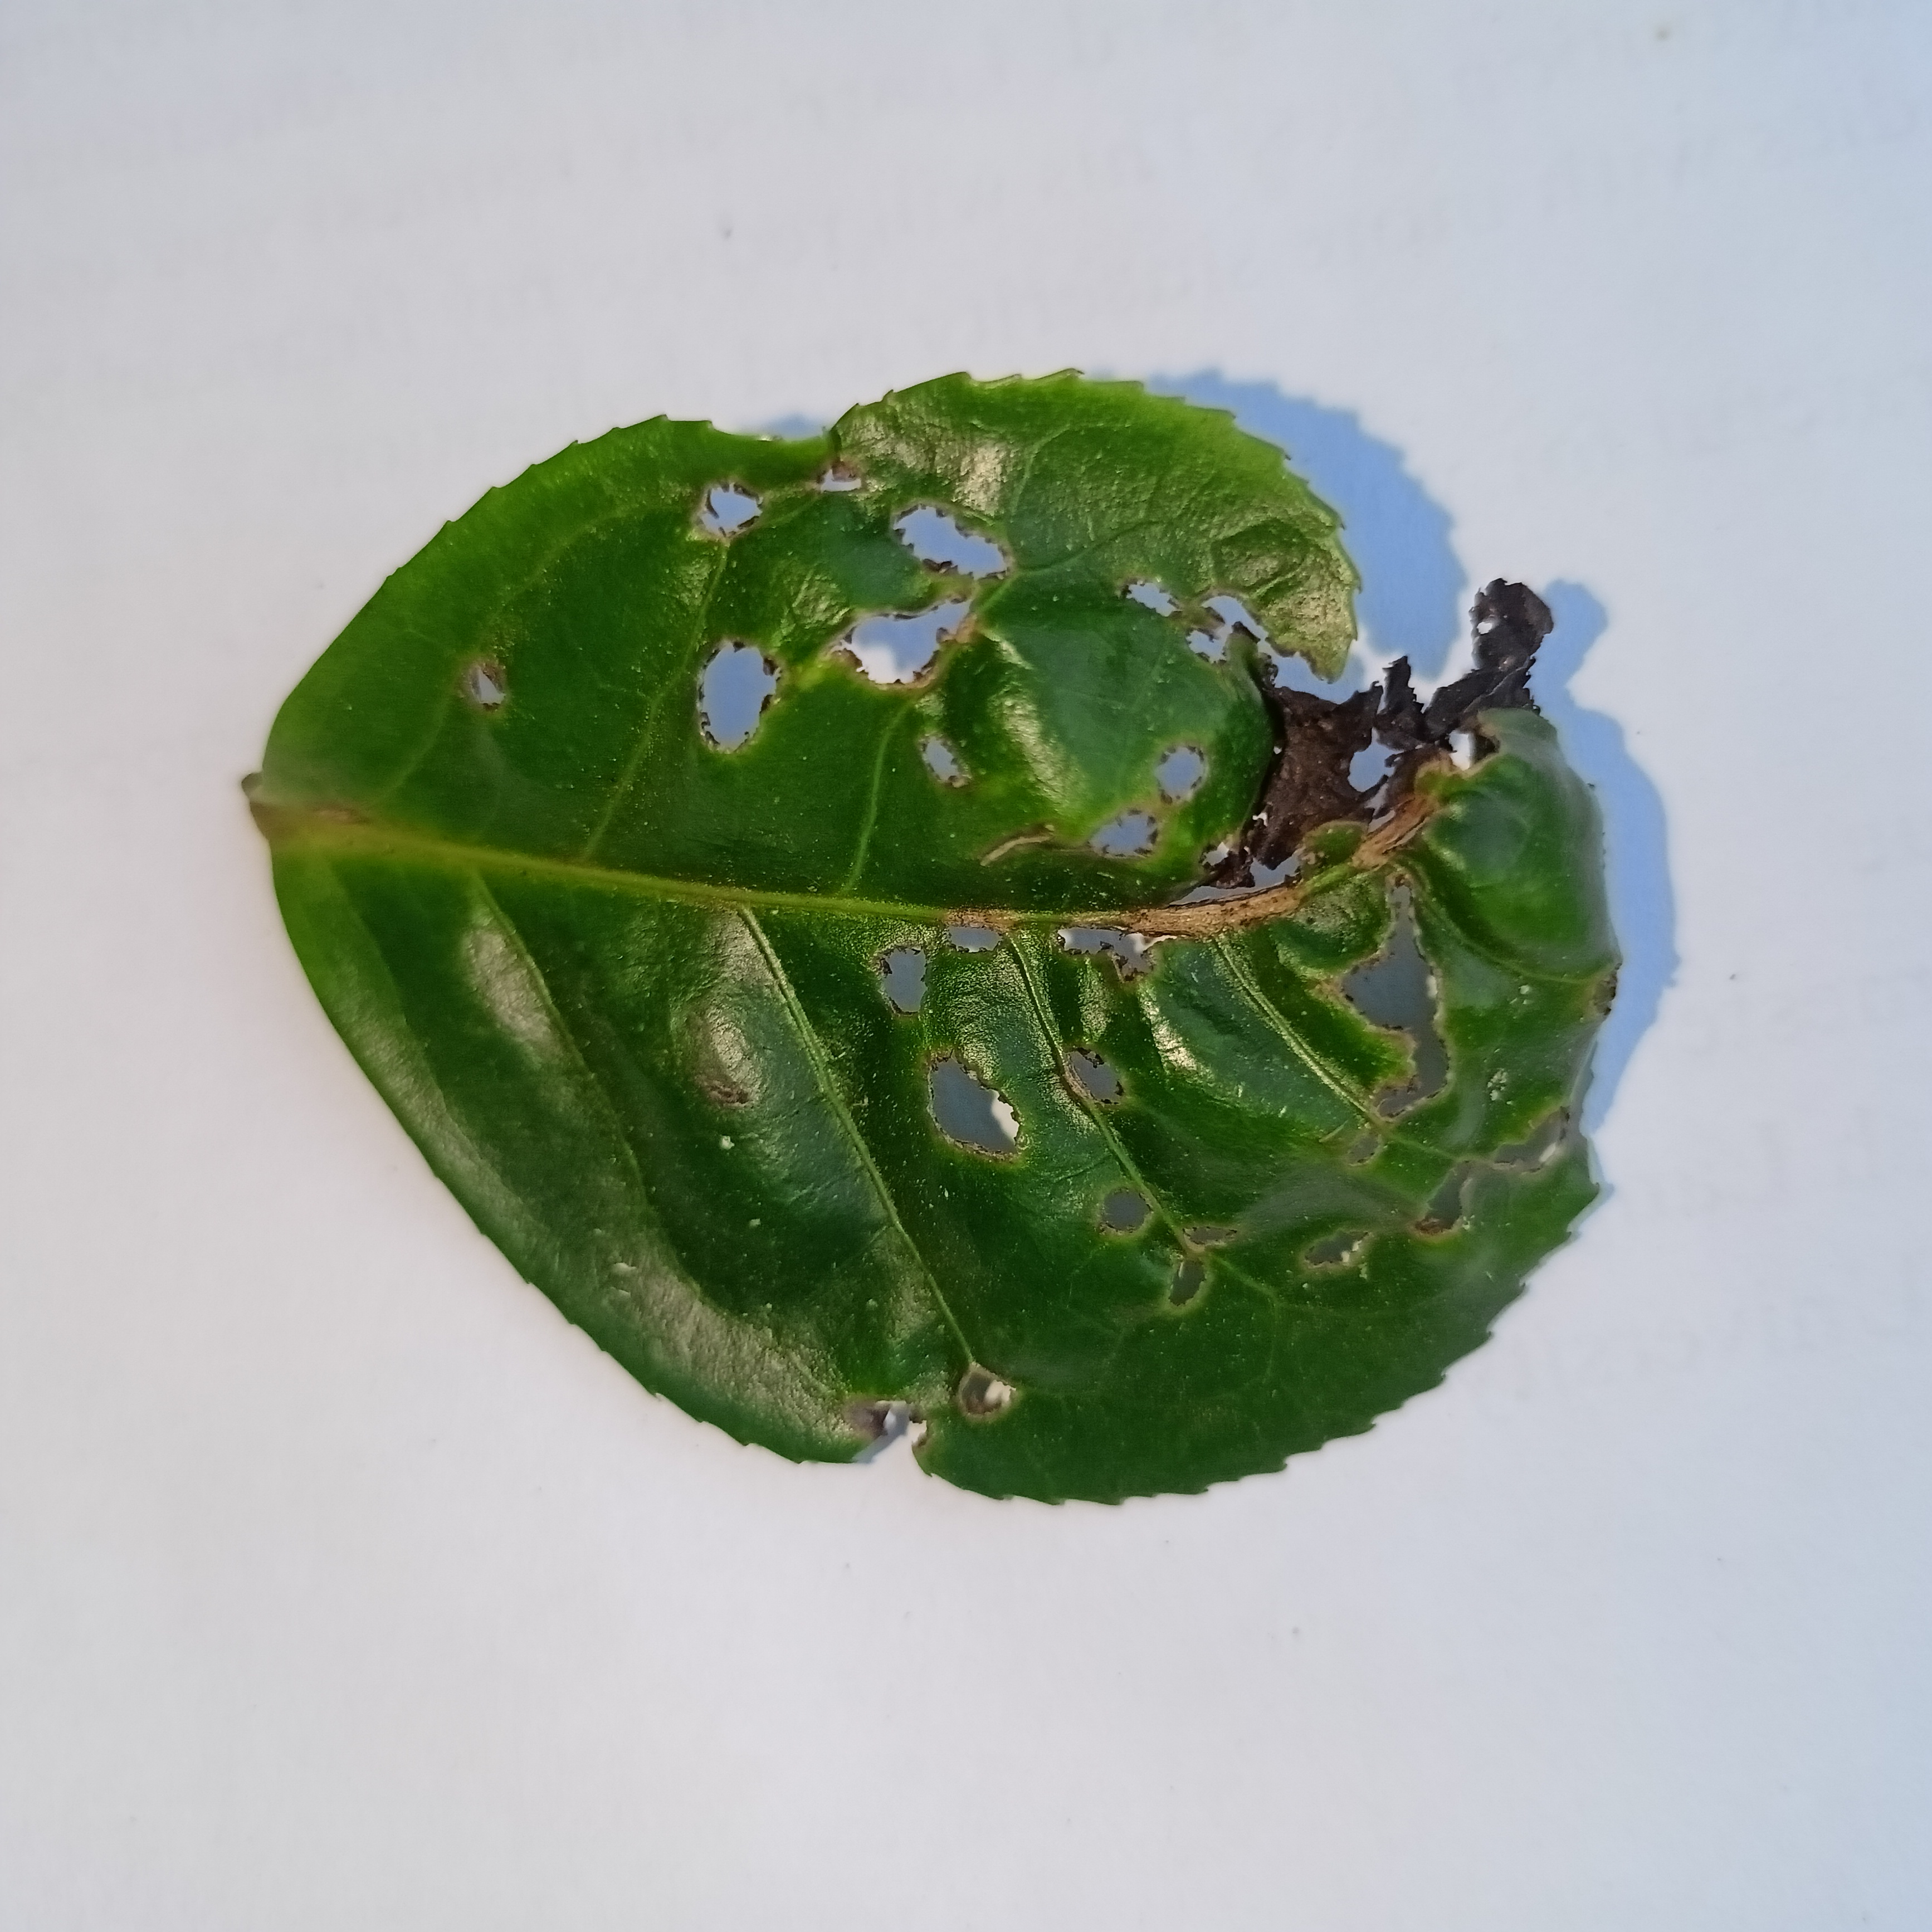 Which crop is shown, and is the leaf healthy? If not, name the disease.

tea, helopeltis
